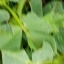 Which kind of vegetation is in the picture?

unstructured weed
